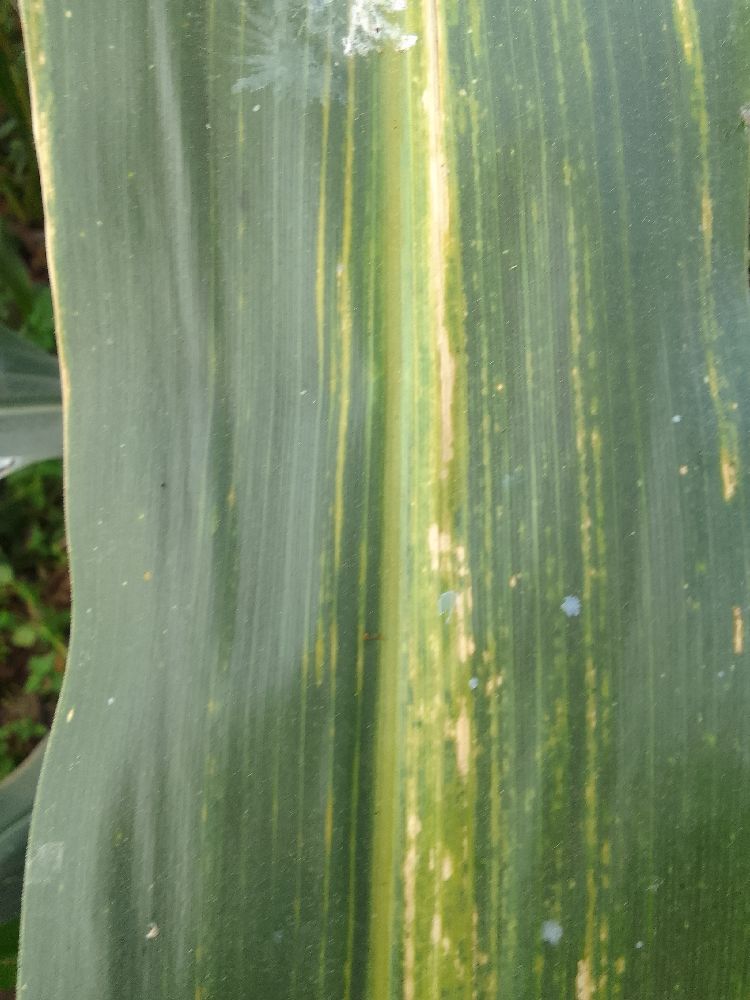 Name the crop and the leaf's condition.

maize, maize lethal necrosis
